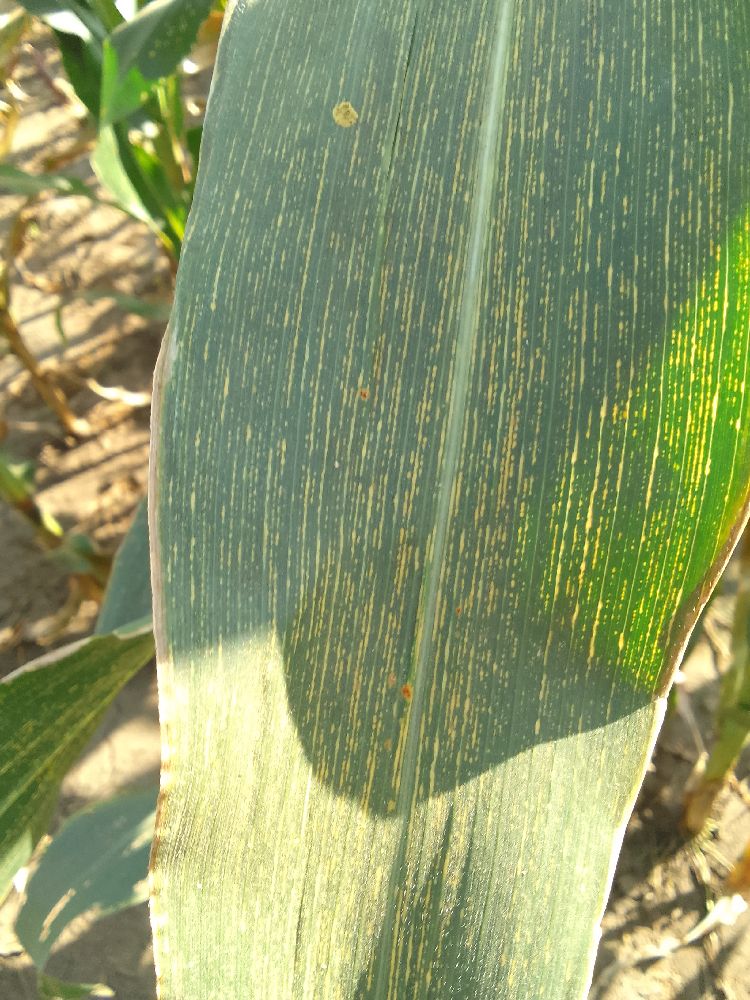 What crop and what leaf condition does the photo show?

maize, maize streak virus
